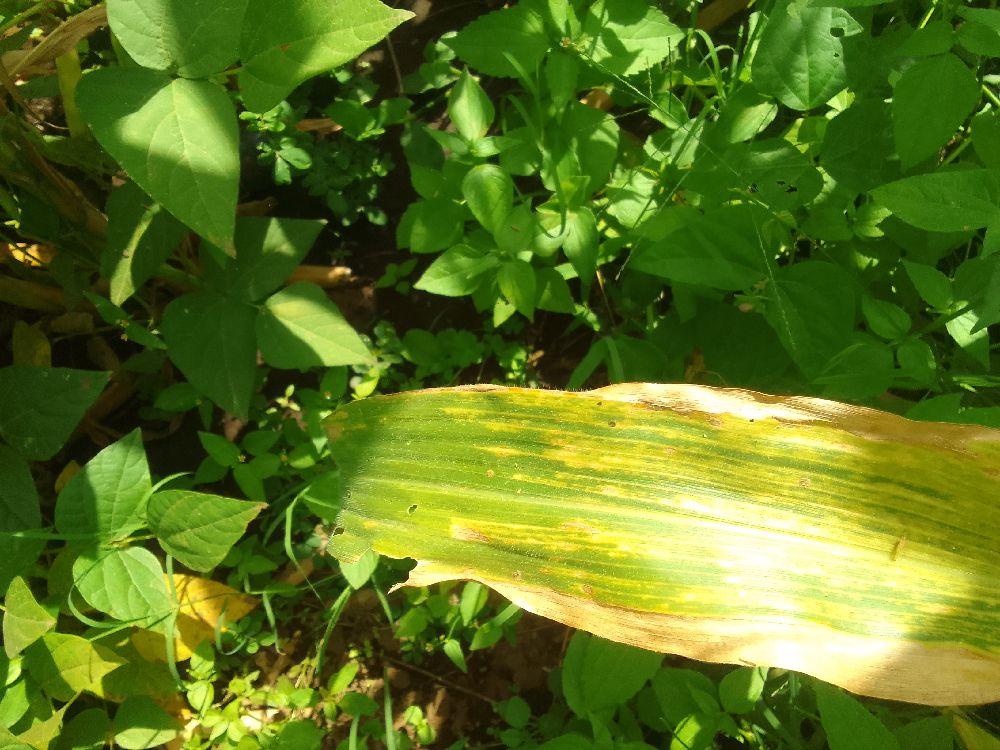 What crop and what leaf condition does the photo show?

maize, maize lethal necrosis
